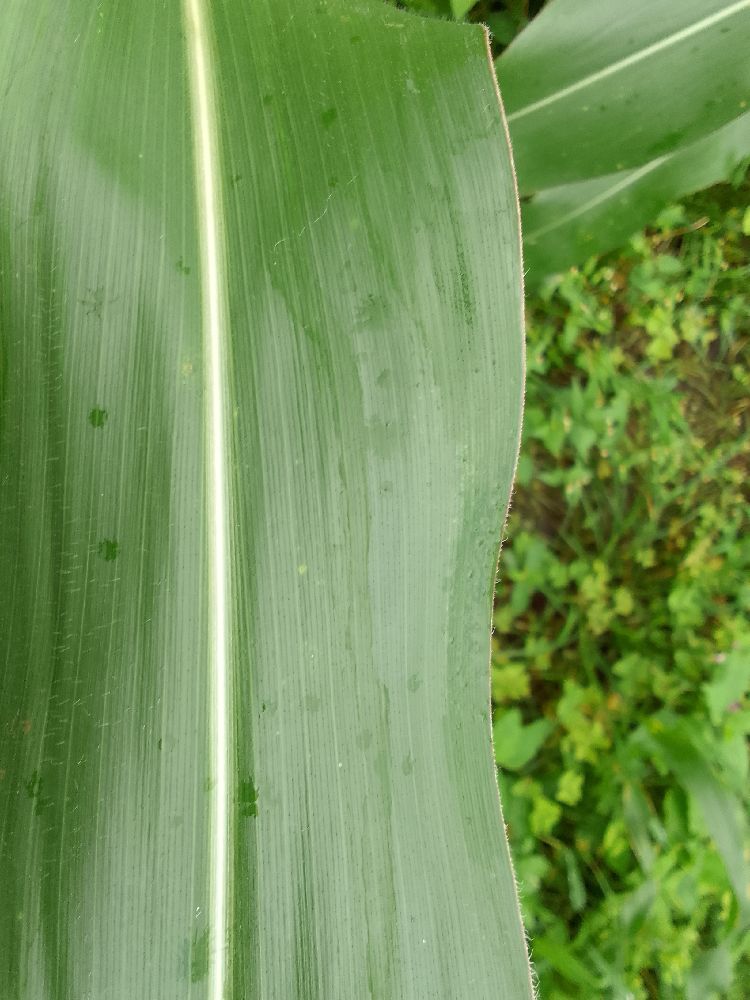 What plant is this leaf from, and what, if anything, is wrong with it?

maize, healthy
